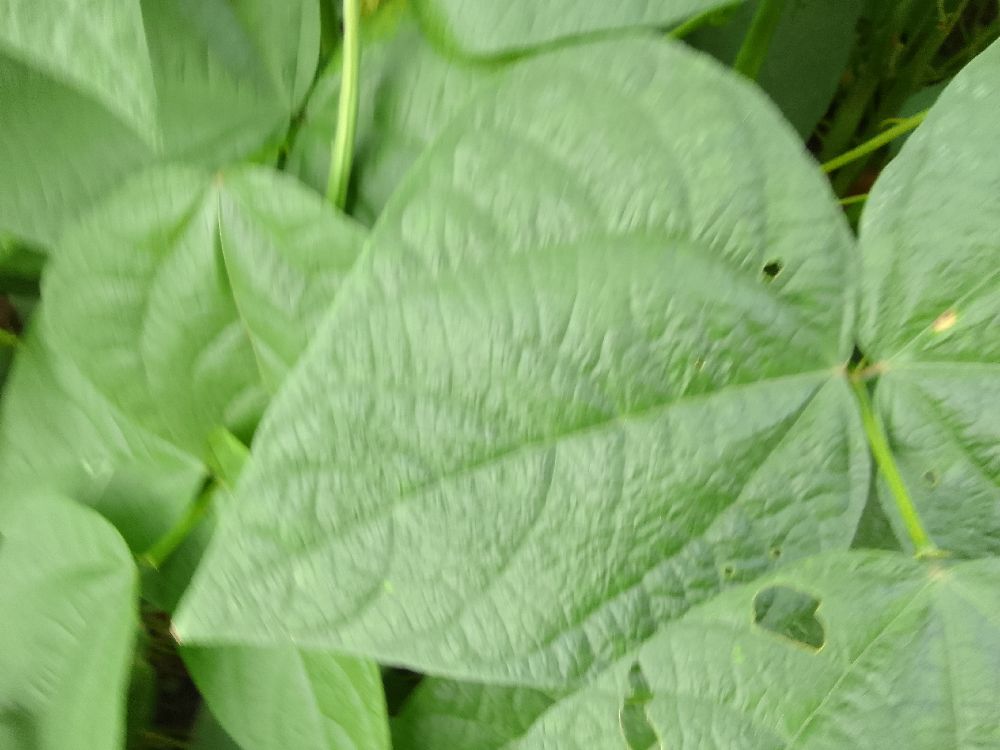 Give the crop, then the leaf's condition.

common bean, healthy
